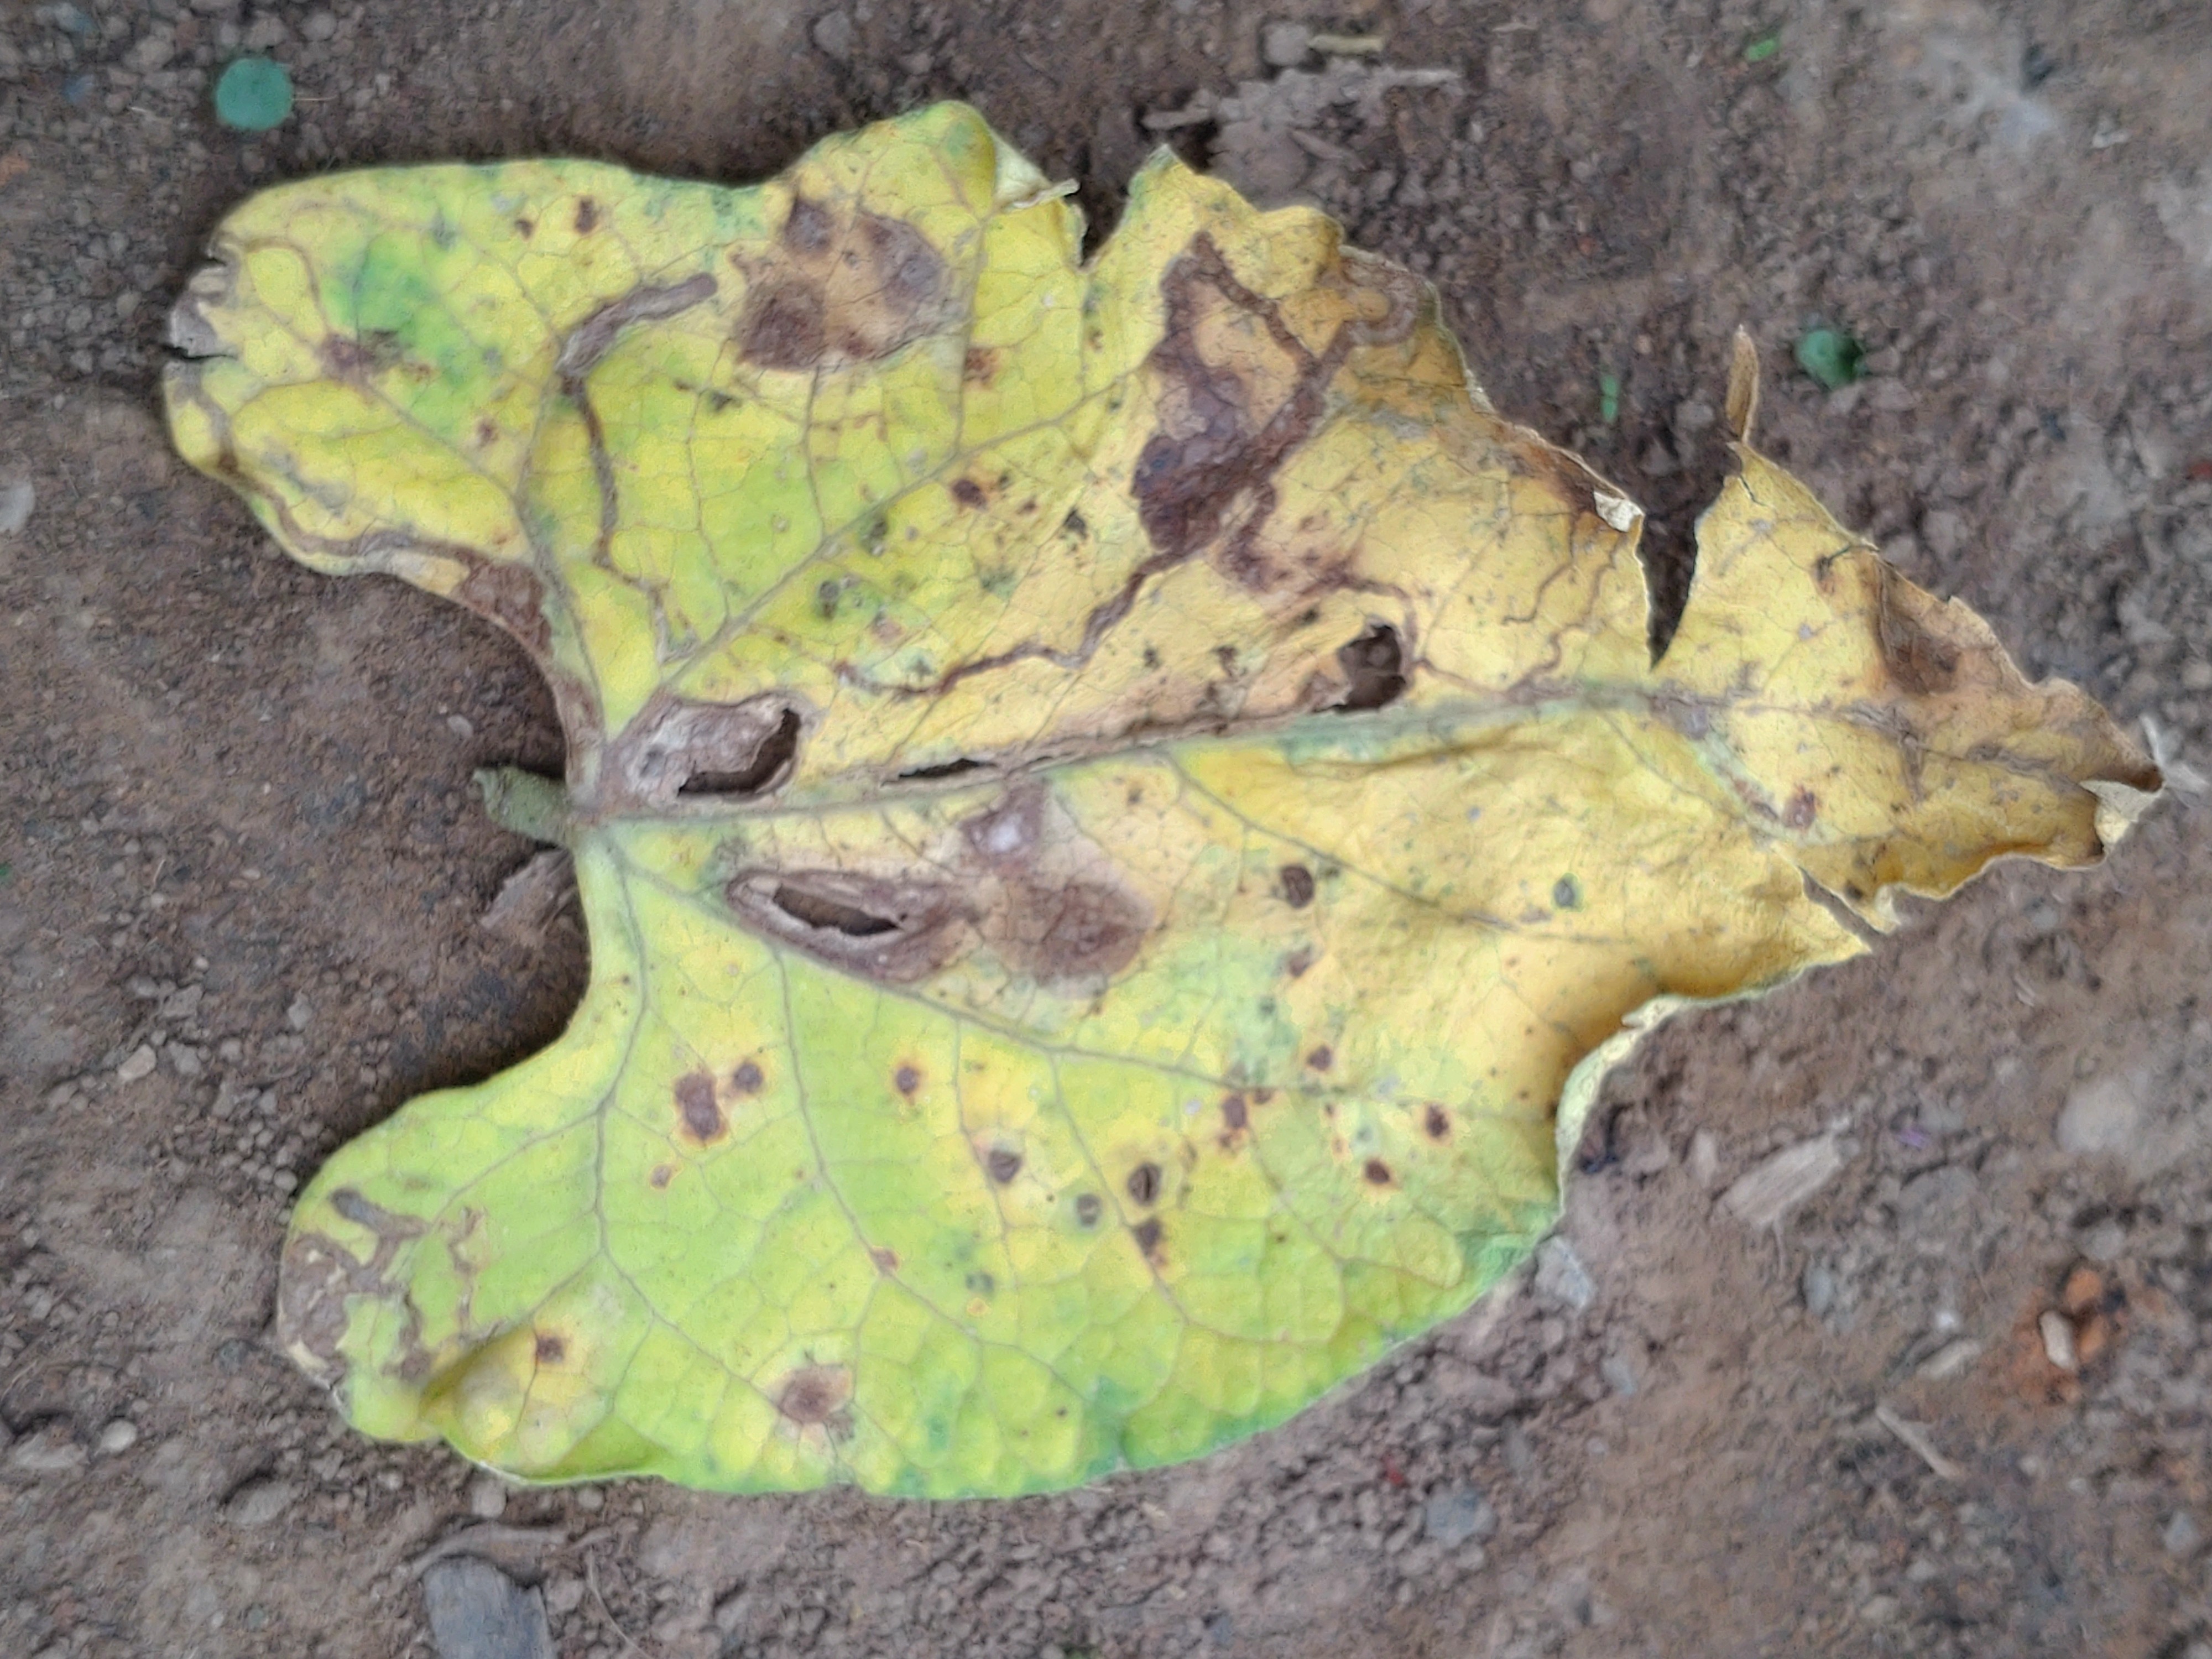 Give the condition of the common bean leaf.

anthracnose
